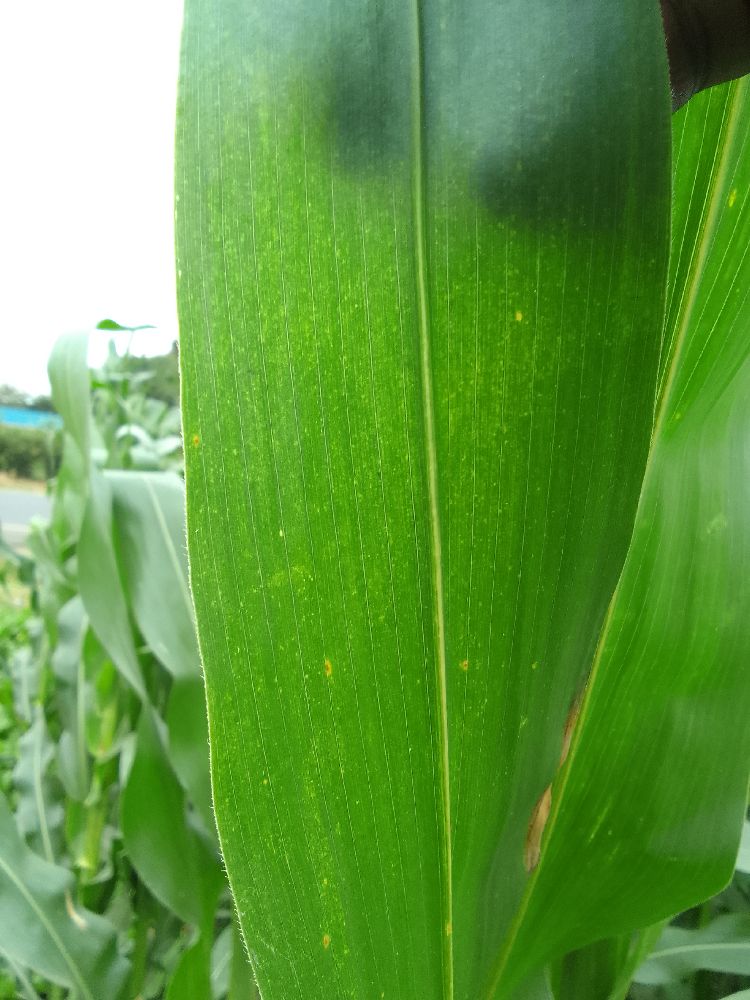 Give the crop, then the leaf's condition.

maize, healthy
